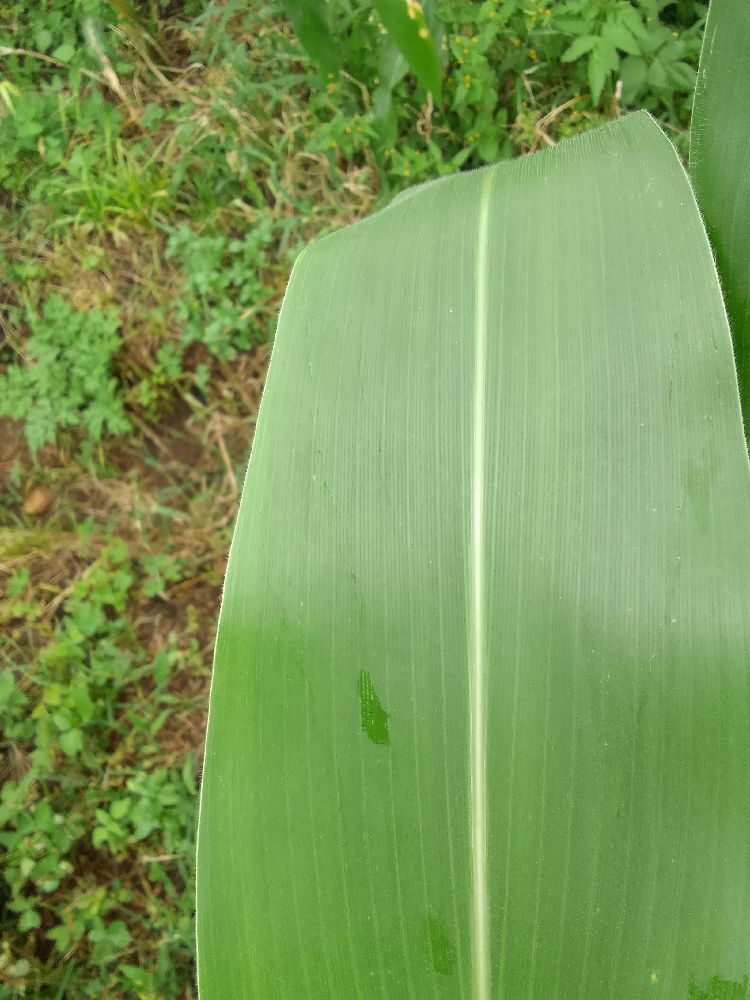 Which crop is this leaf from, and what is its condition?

maize, healthy
